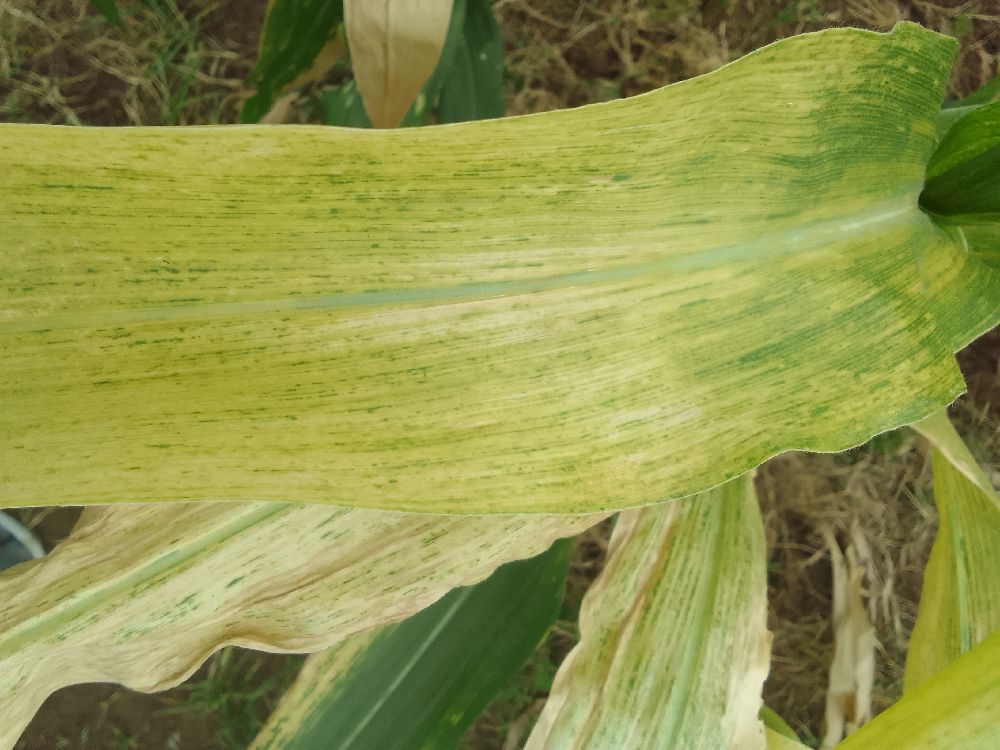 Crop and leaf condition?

maize, maize lethal necrosis
